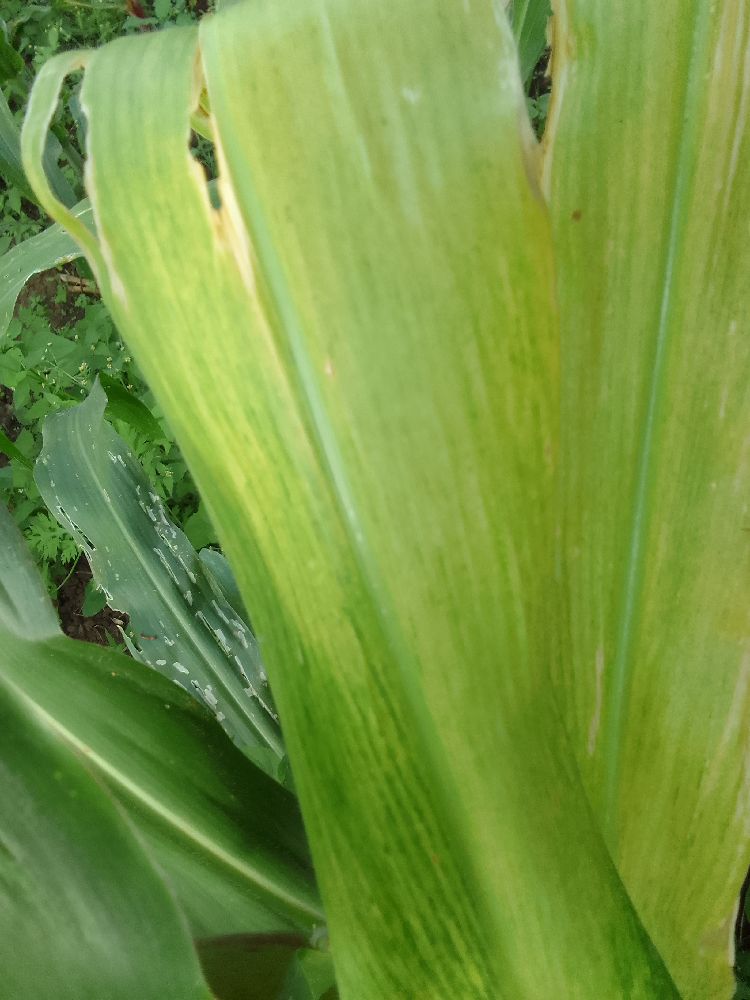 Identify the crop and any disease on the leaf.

maize, maize lethal necrosis
